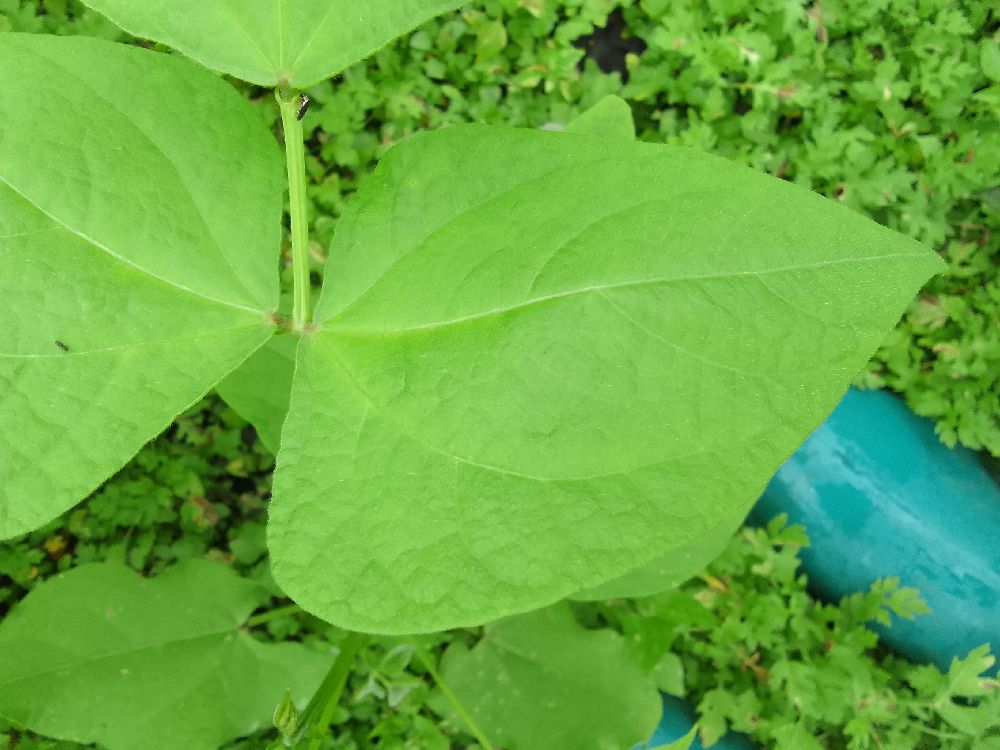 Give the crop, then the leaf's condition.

common bean, healthy
